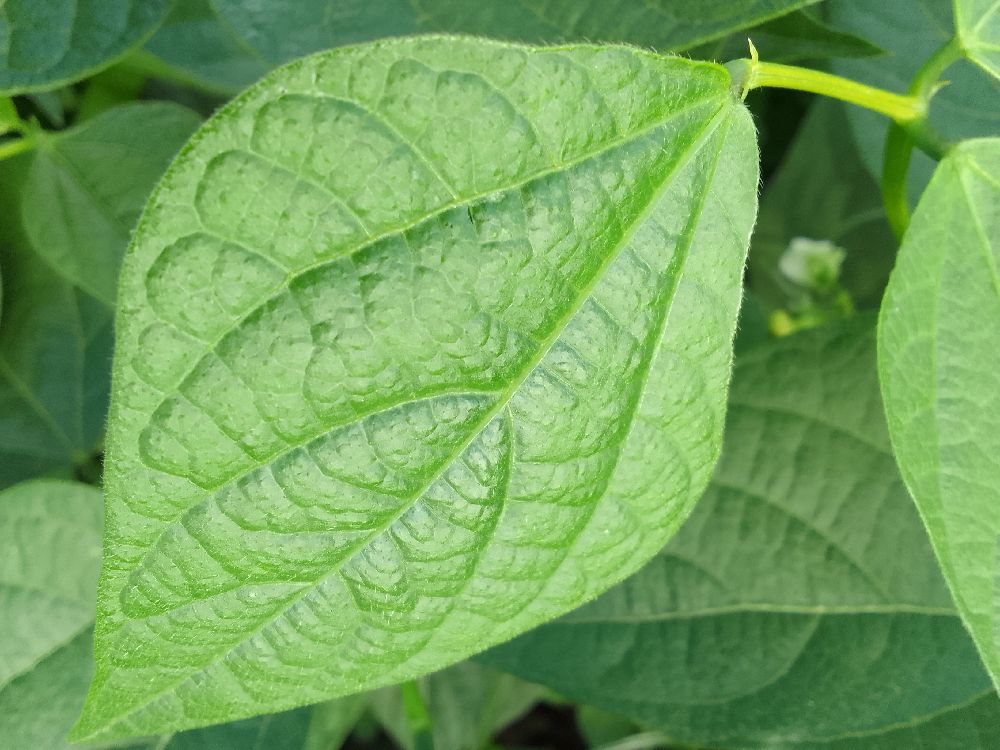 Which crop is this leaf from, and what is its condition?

common bean, healthy
